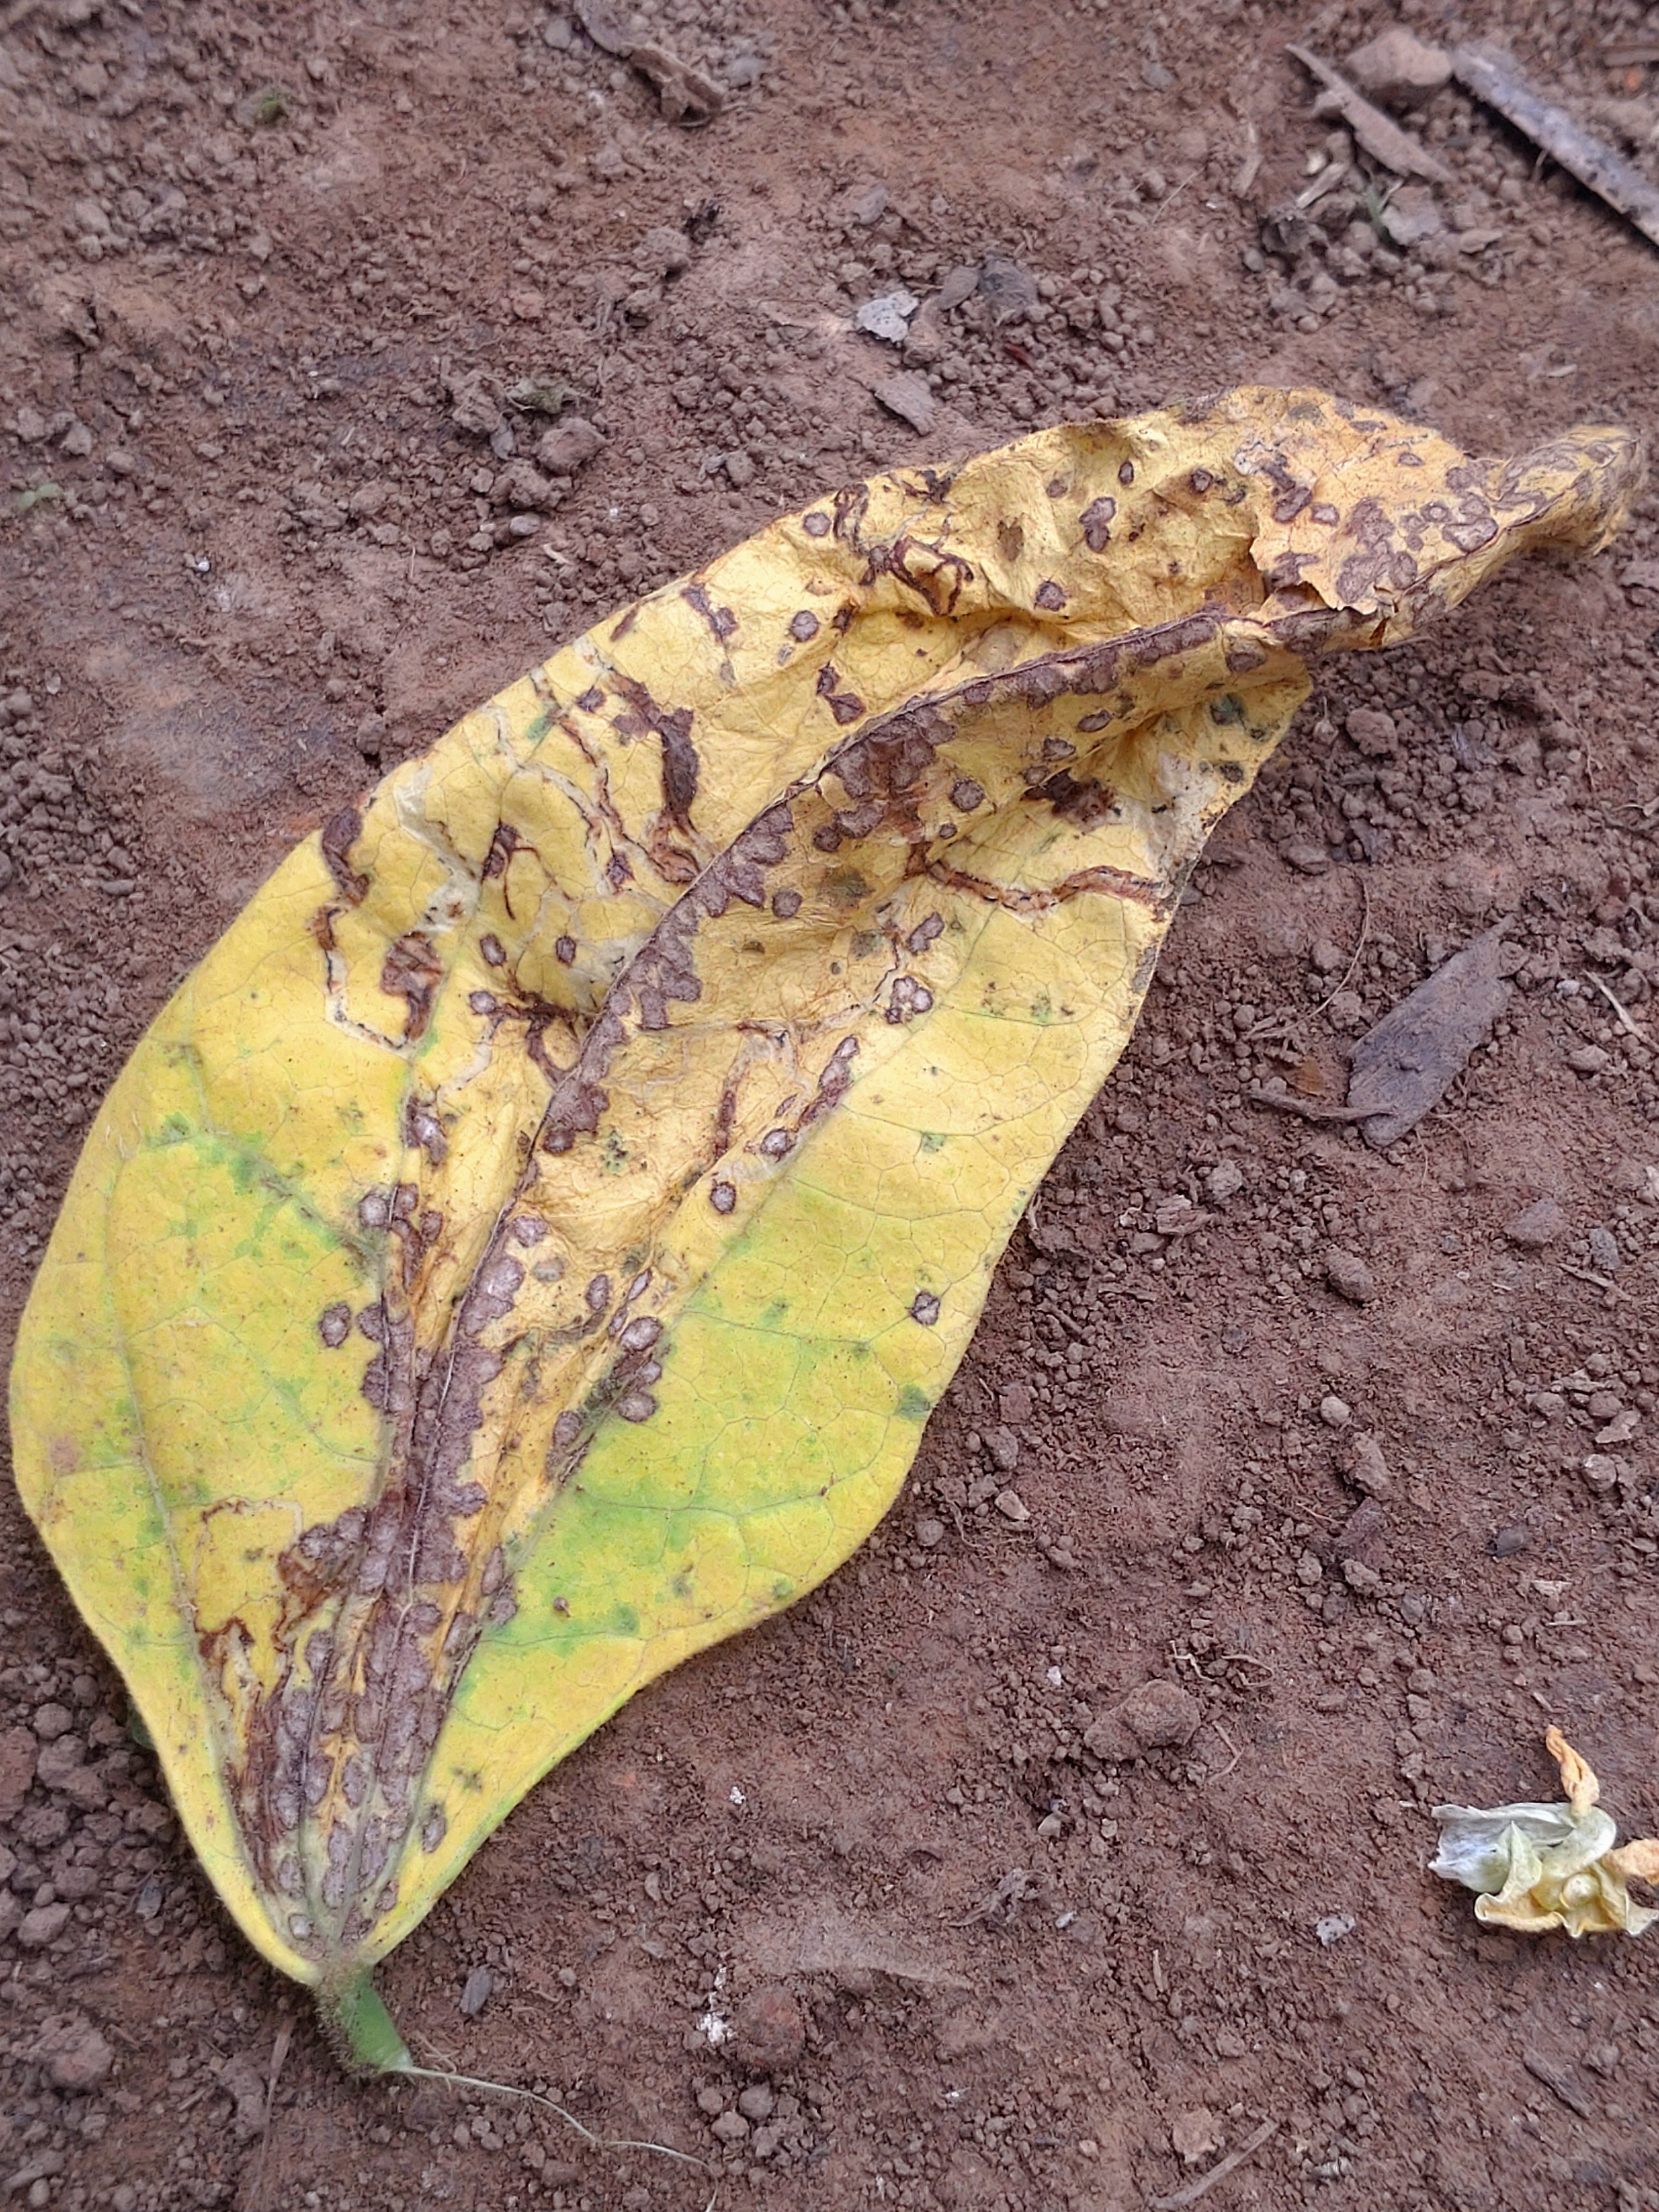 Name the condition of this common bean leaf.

anthracnose
